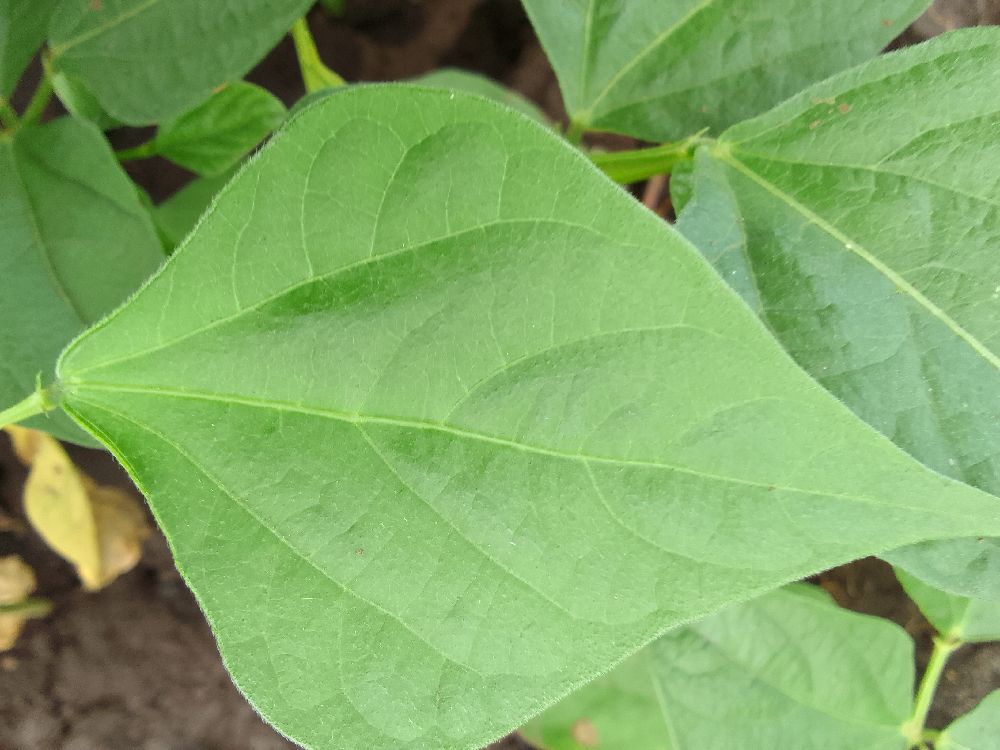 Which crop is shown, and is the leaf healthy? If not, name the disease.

common bean, healthy
